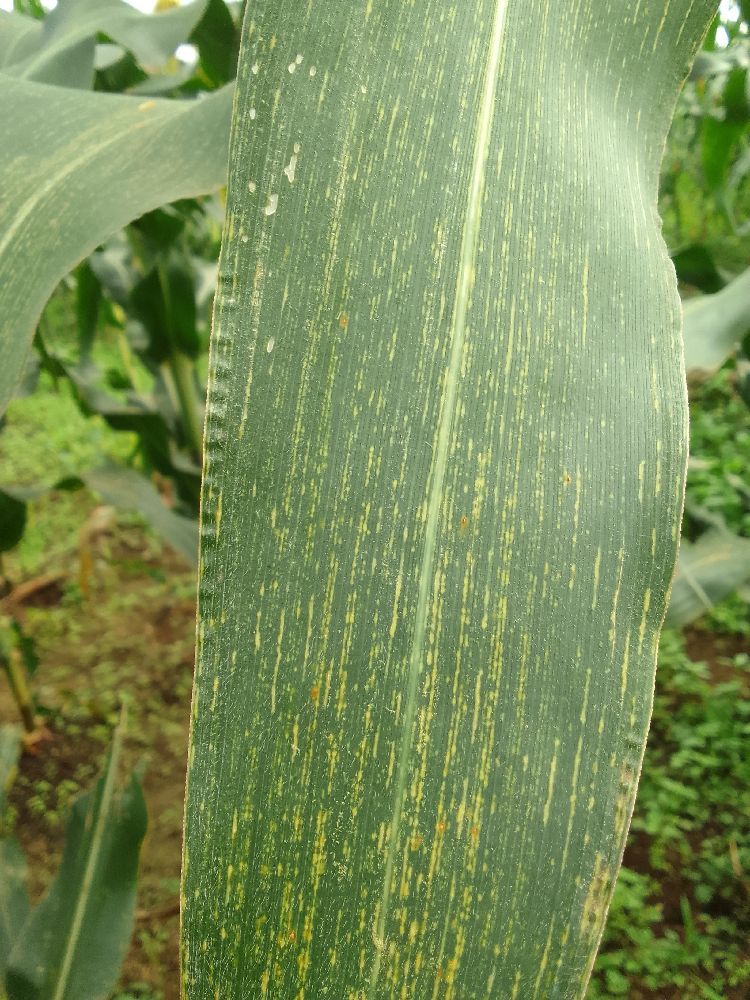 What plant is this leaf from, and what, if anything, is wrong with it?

maize, maize streak virus
